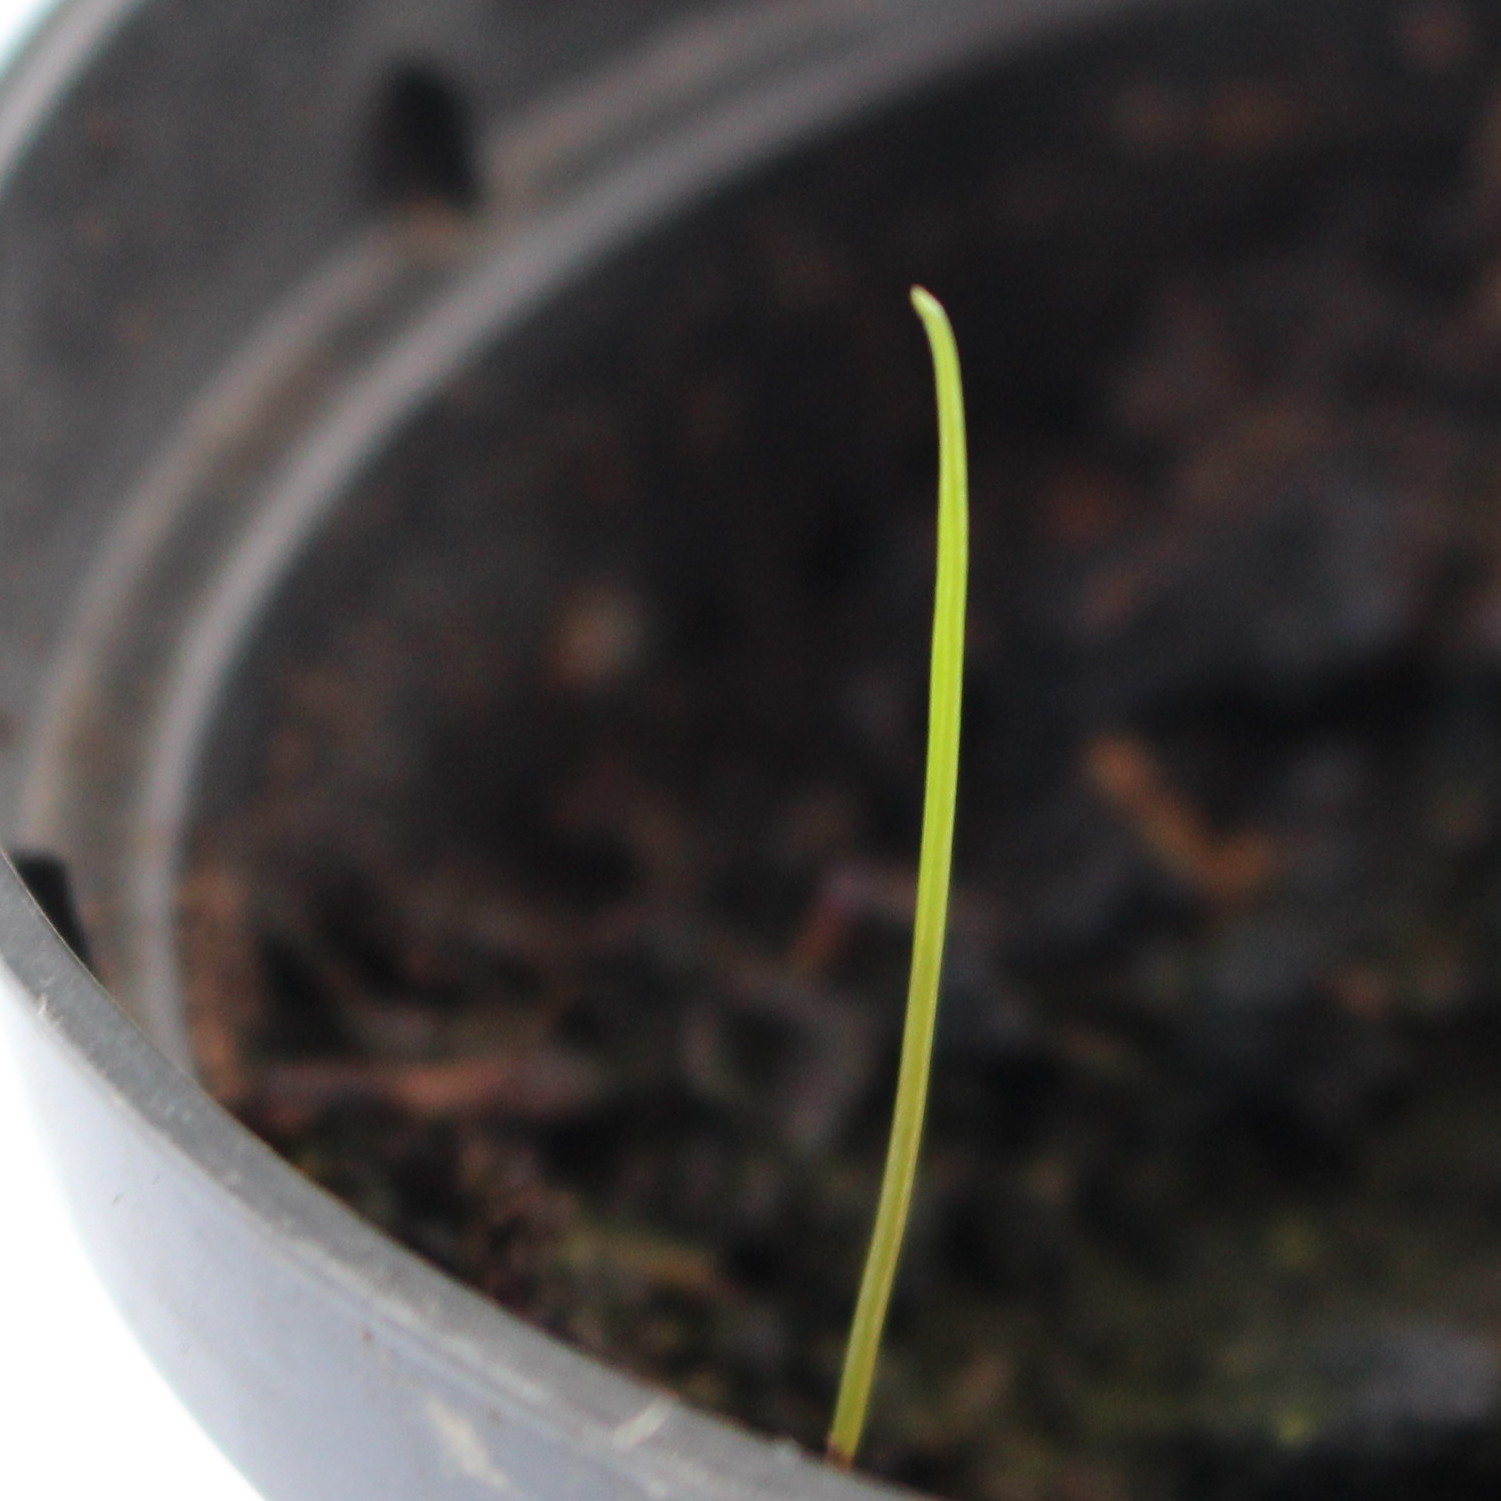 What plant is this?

Lolium multiflorum
